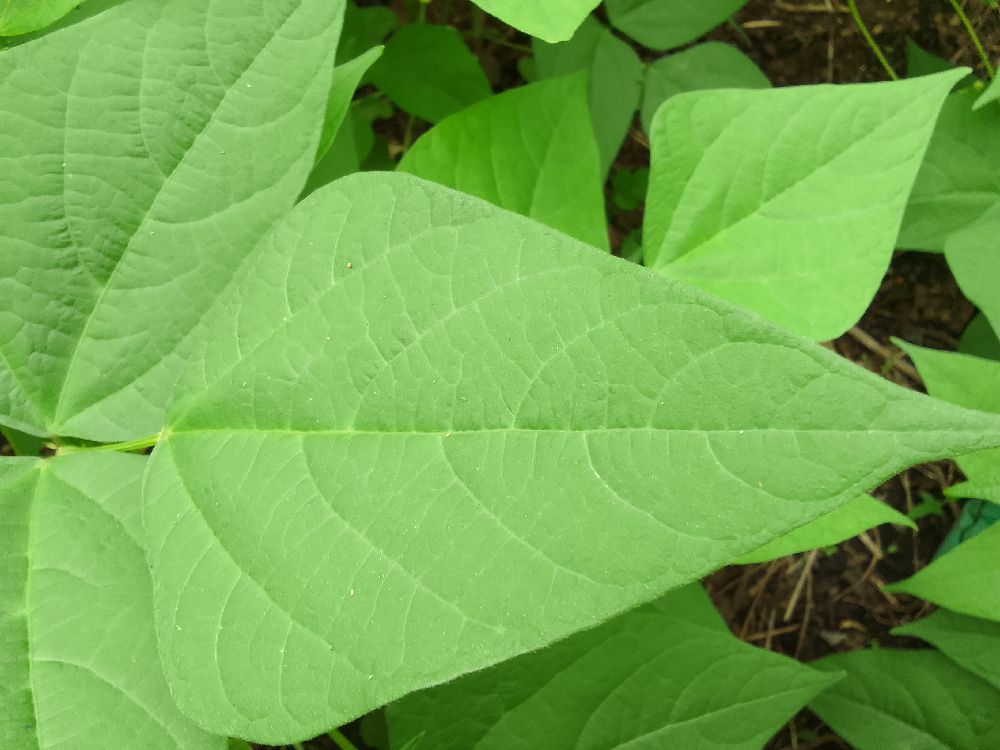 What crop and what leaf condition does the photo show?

common bean, healthy
